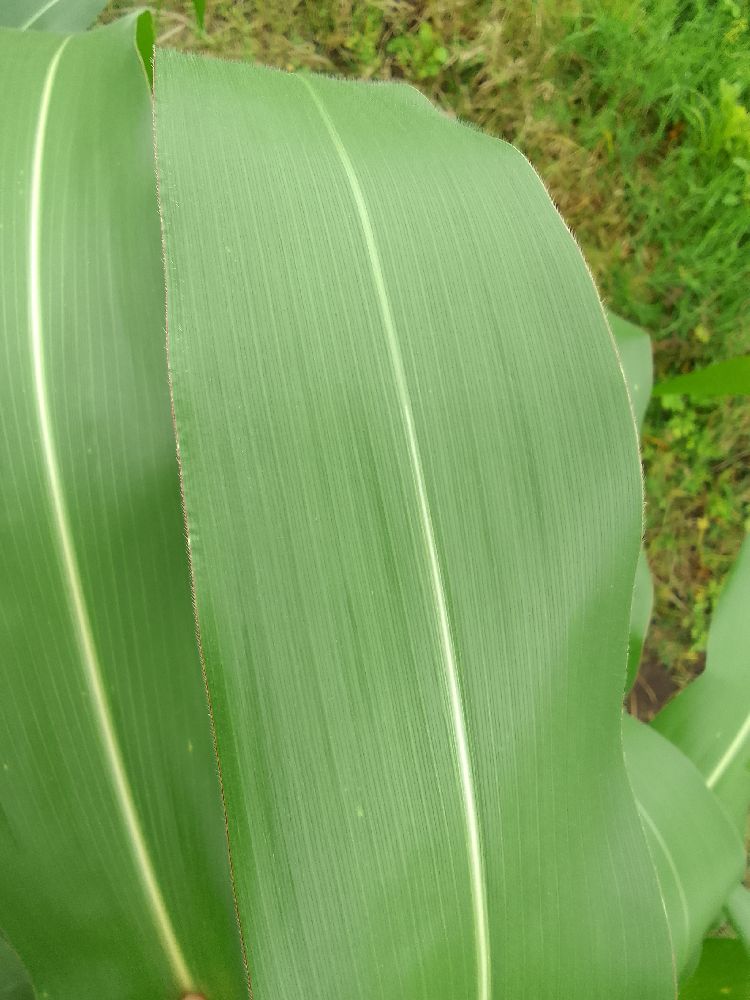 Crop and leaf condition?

maize, healthy
